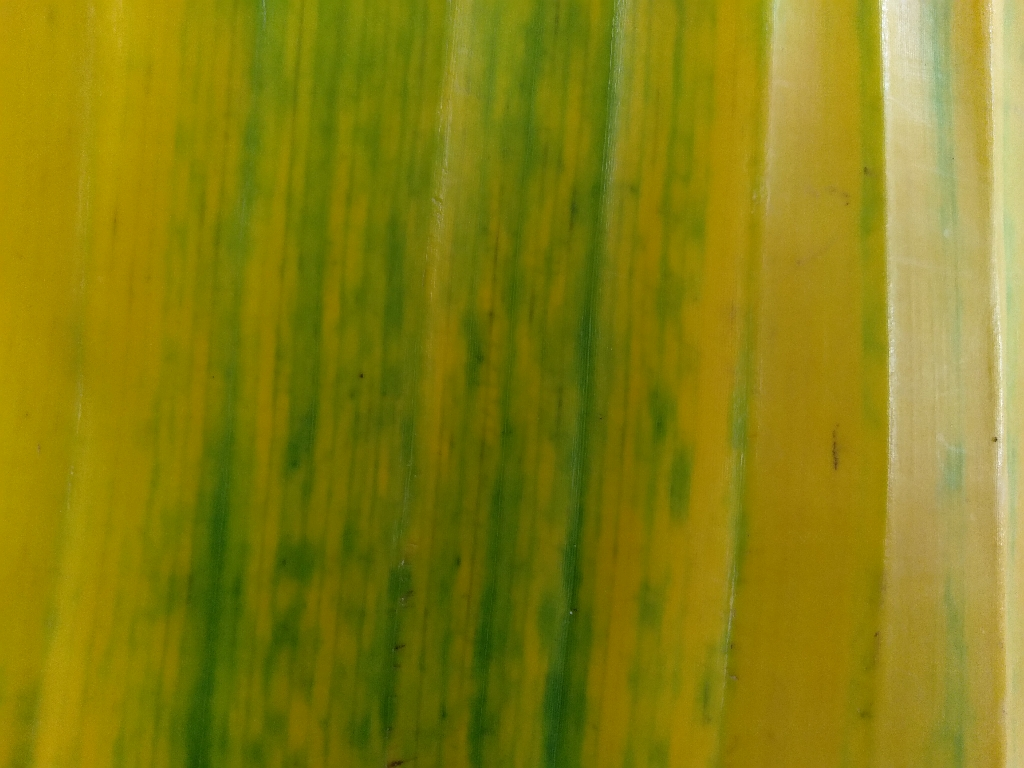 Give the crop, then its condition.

banana, fusarium wilt race 1
